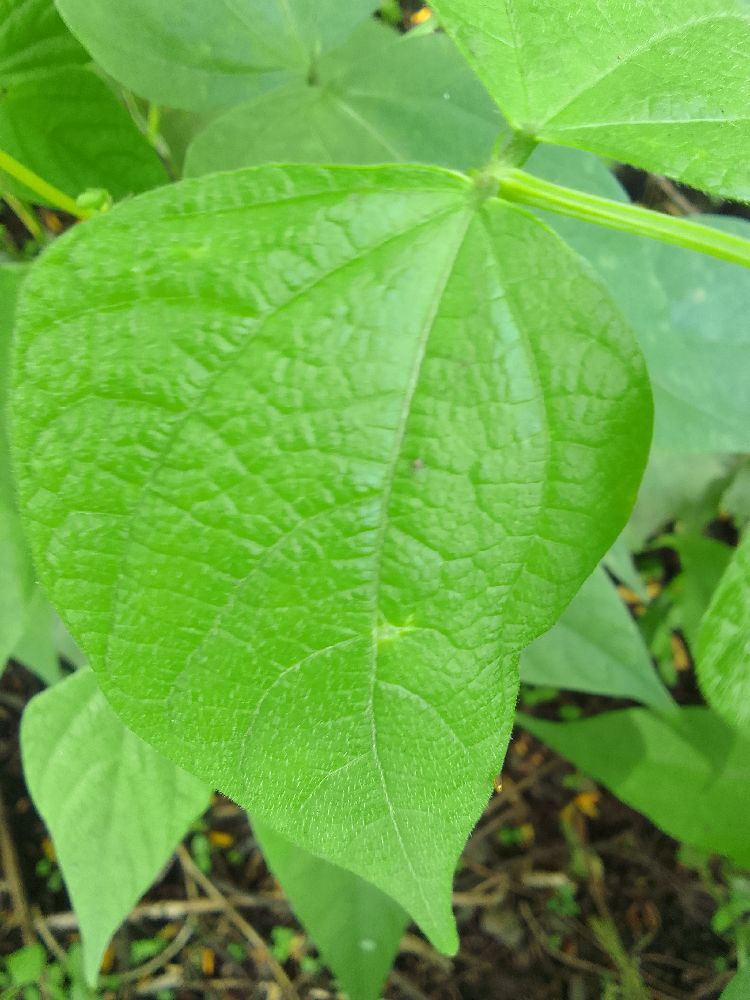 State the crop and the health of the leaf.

common bean, healthy
